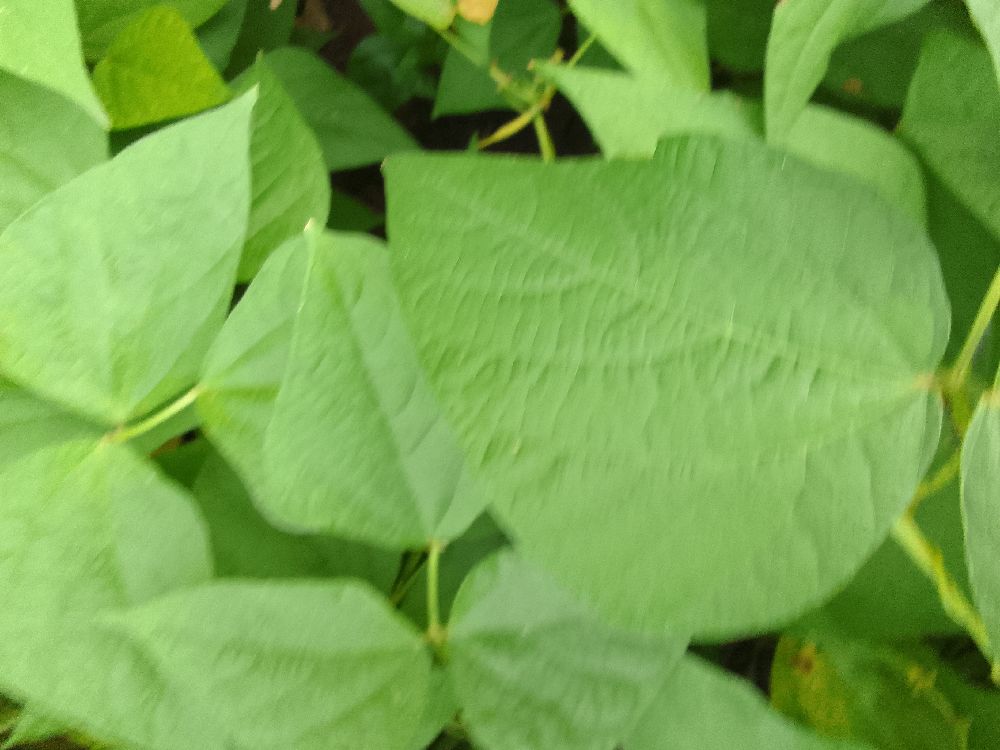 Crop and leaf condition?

common bean, healthy
